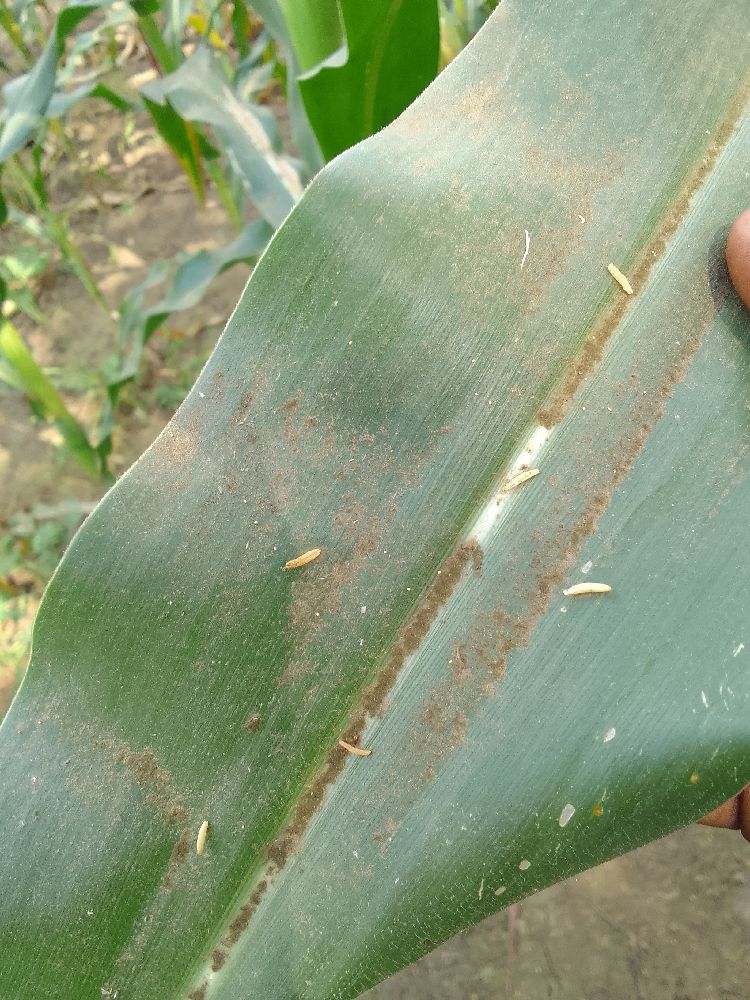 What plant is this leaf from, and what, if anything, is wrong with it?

maize, healthy
